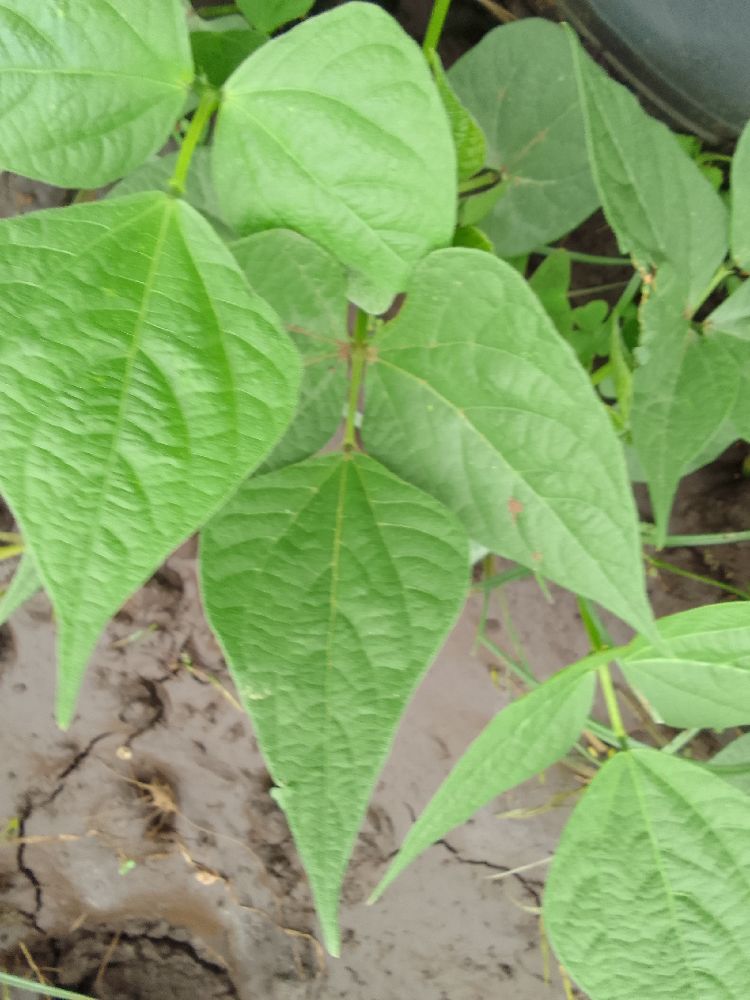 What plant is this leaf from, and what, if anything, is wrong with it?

common bean, healthy
